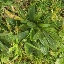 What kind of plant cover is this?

structured weed
